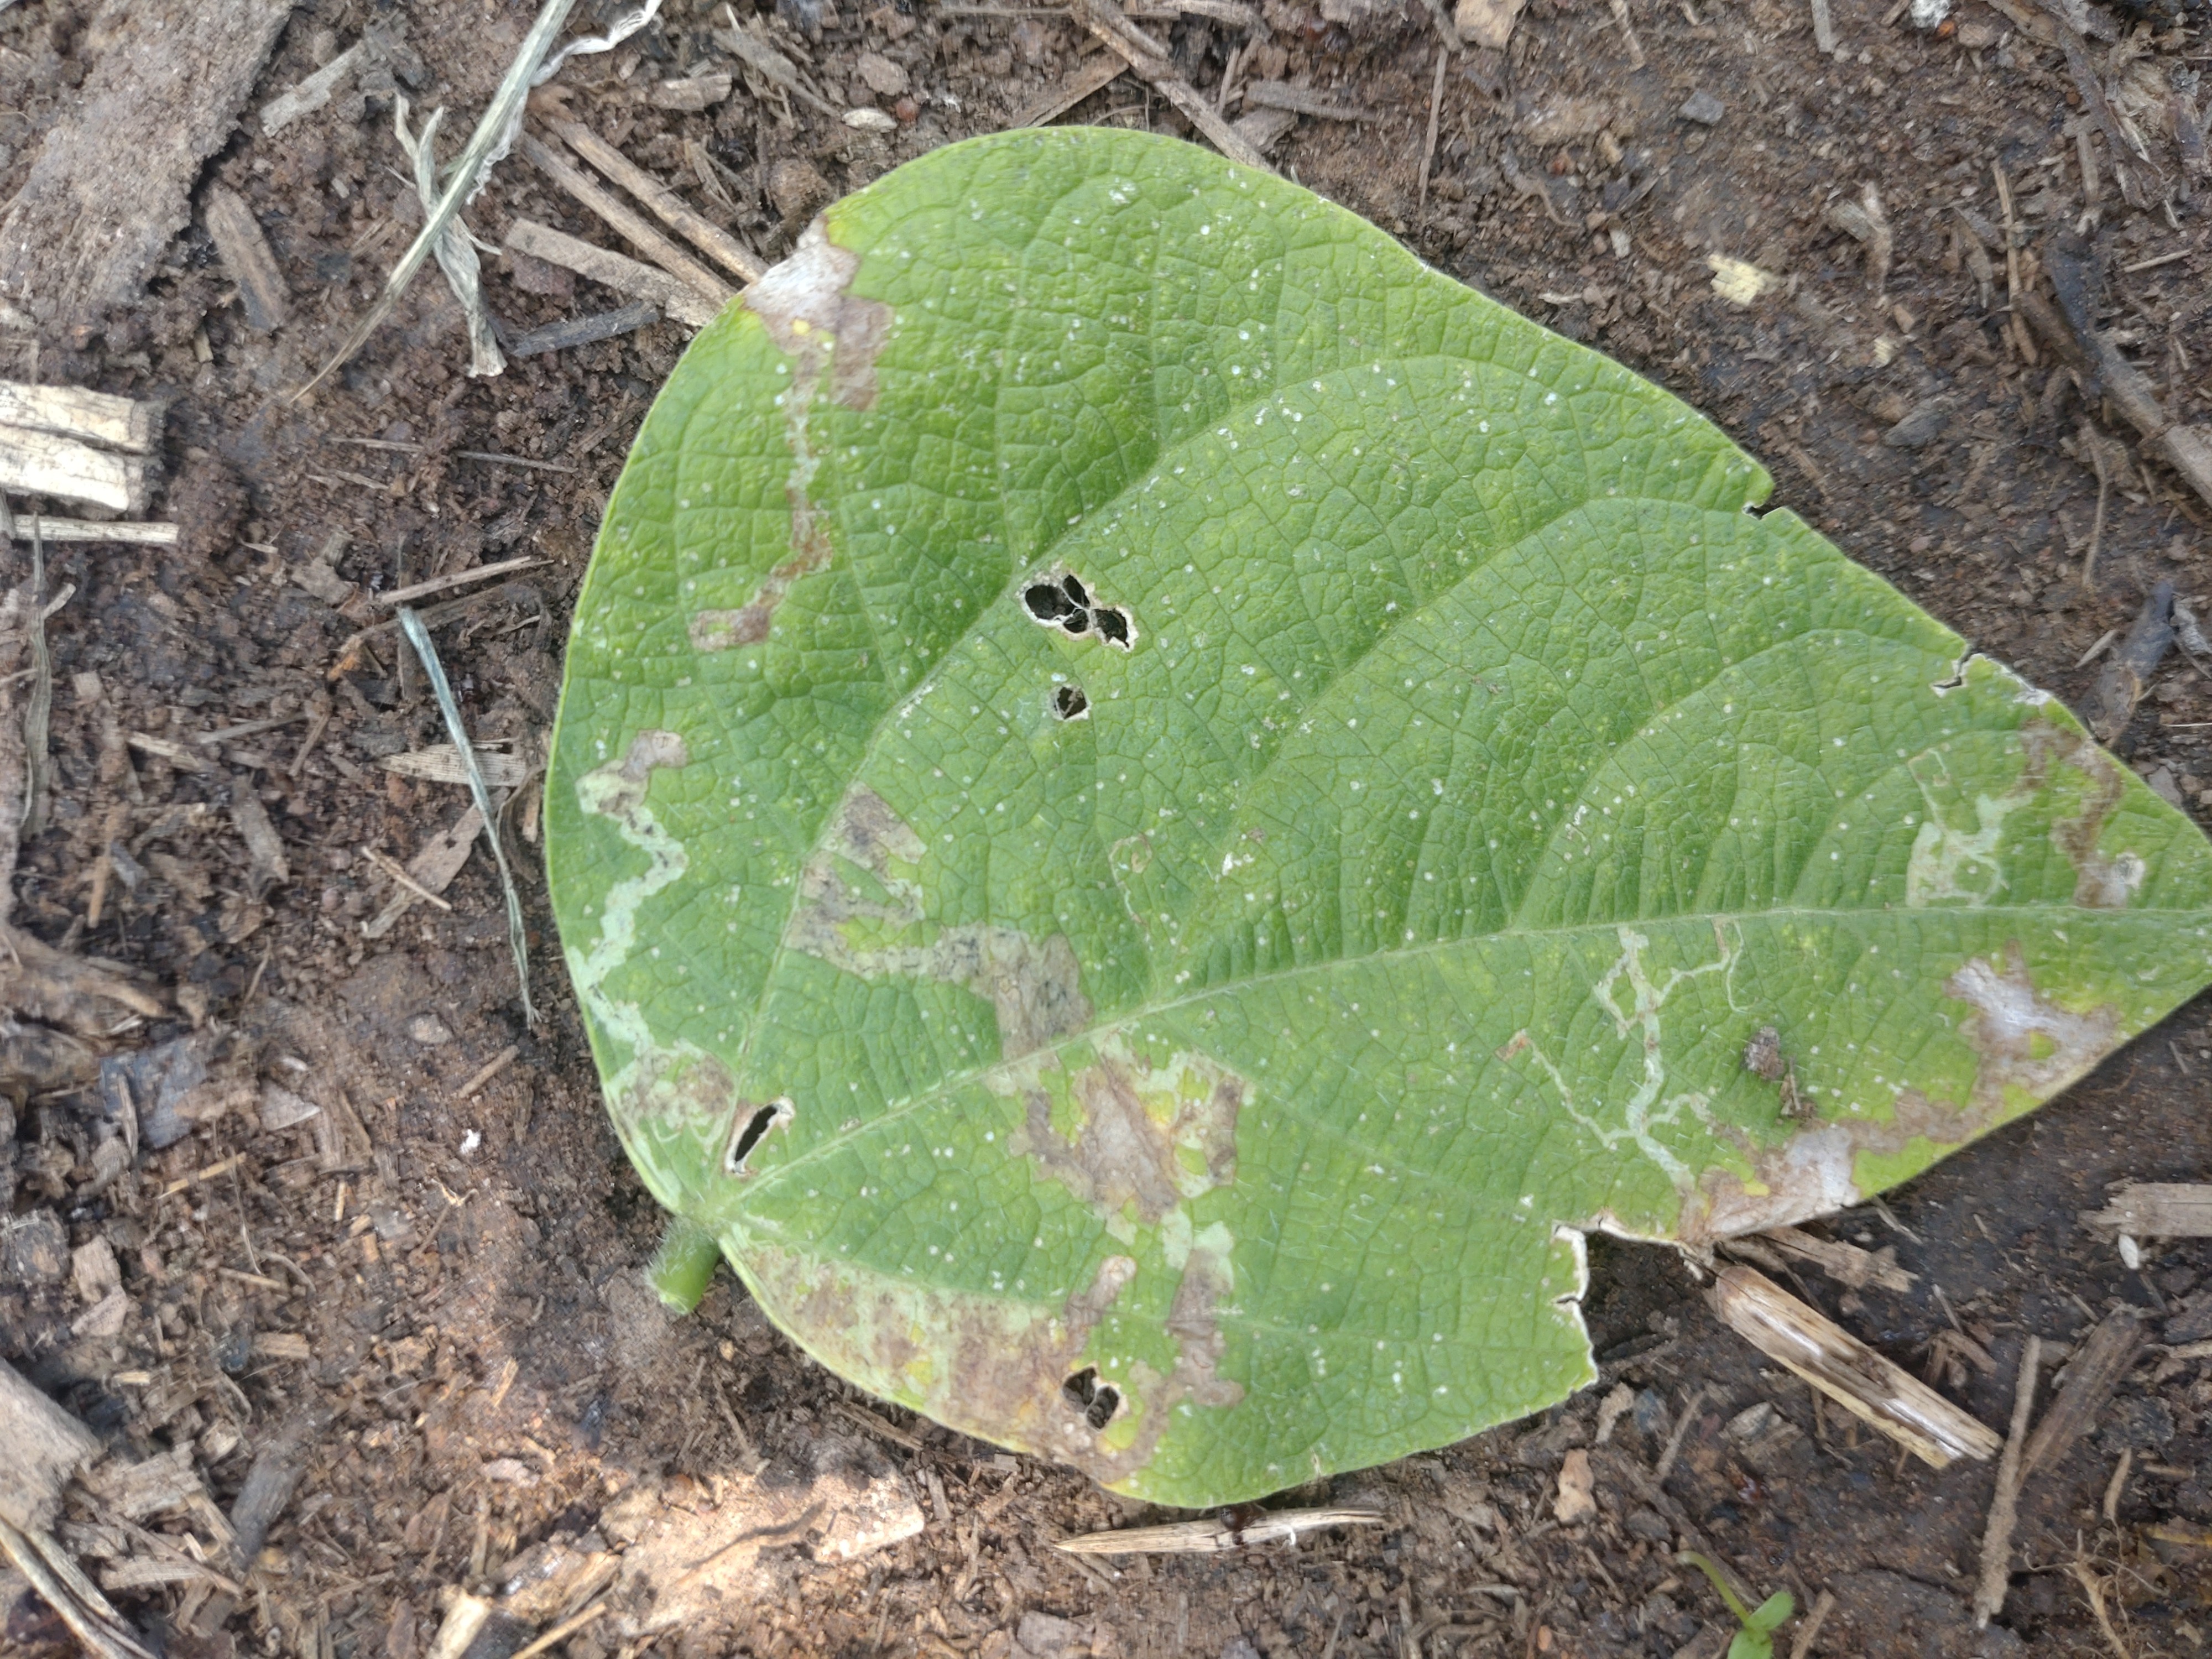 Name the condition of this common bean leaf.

anthracnose
